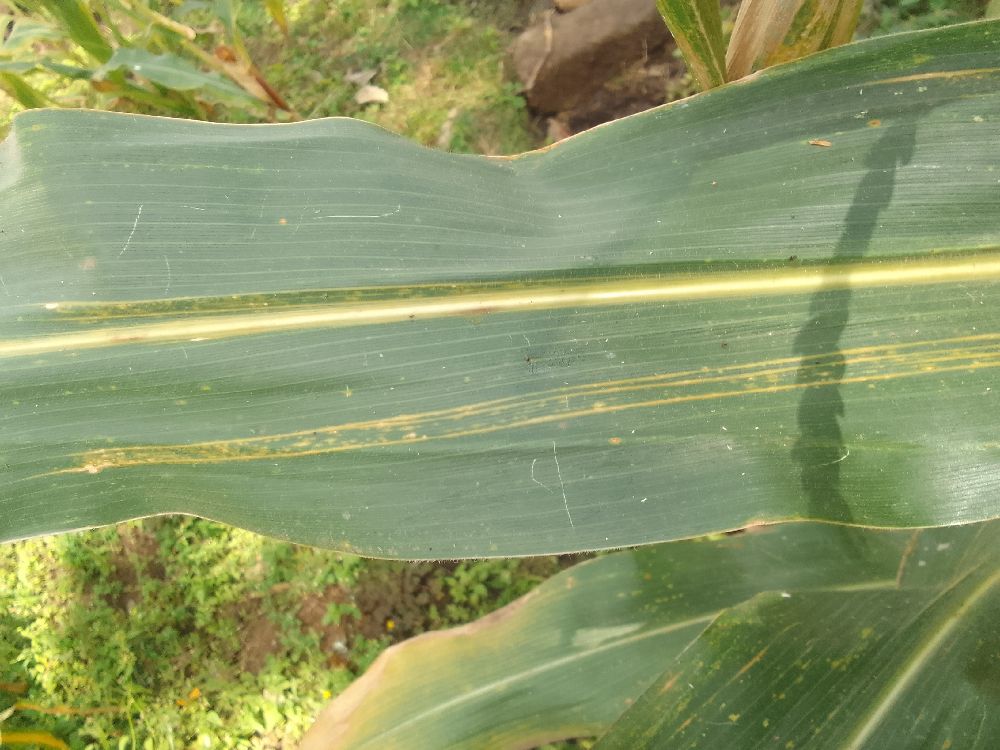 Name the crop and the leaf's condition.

maize, maize lethal necrosis
